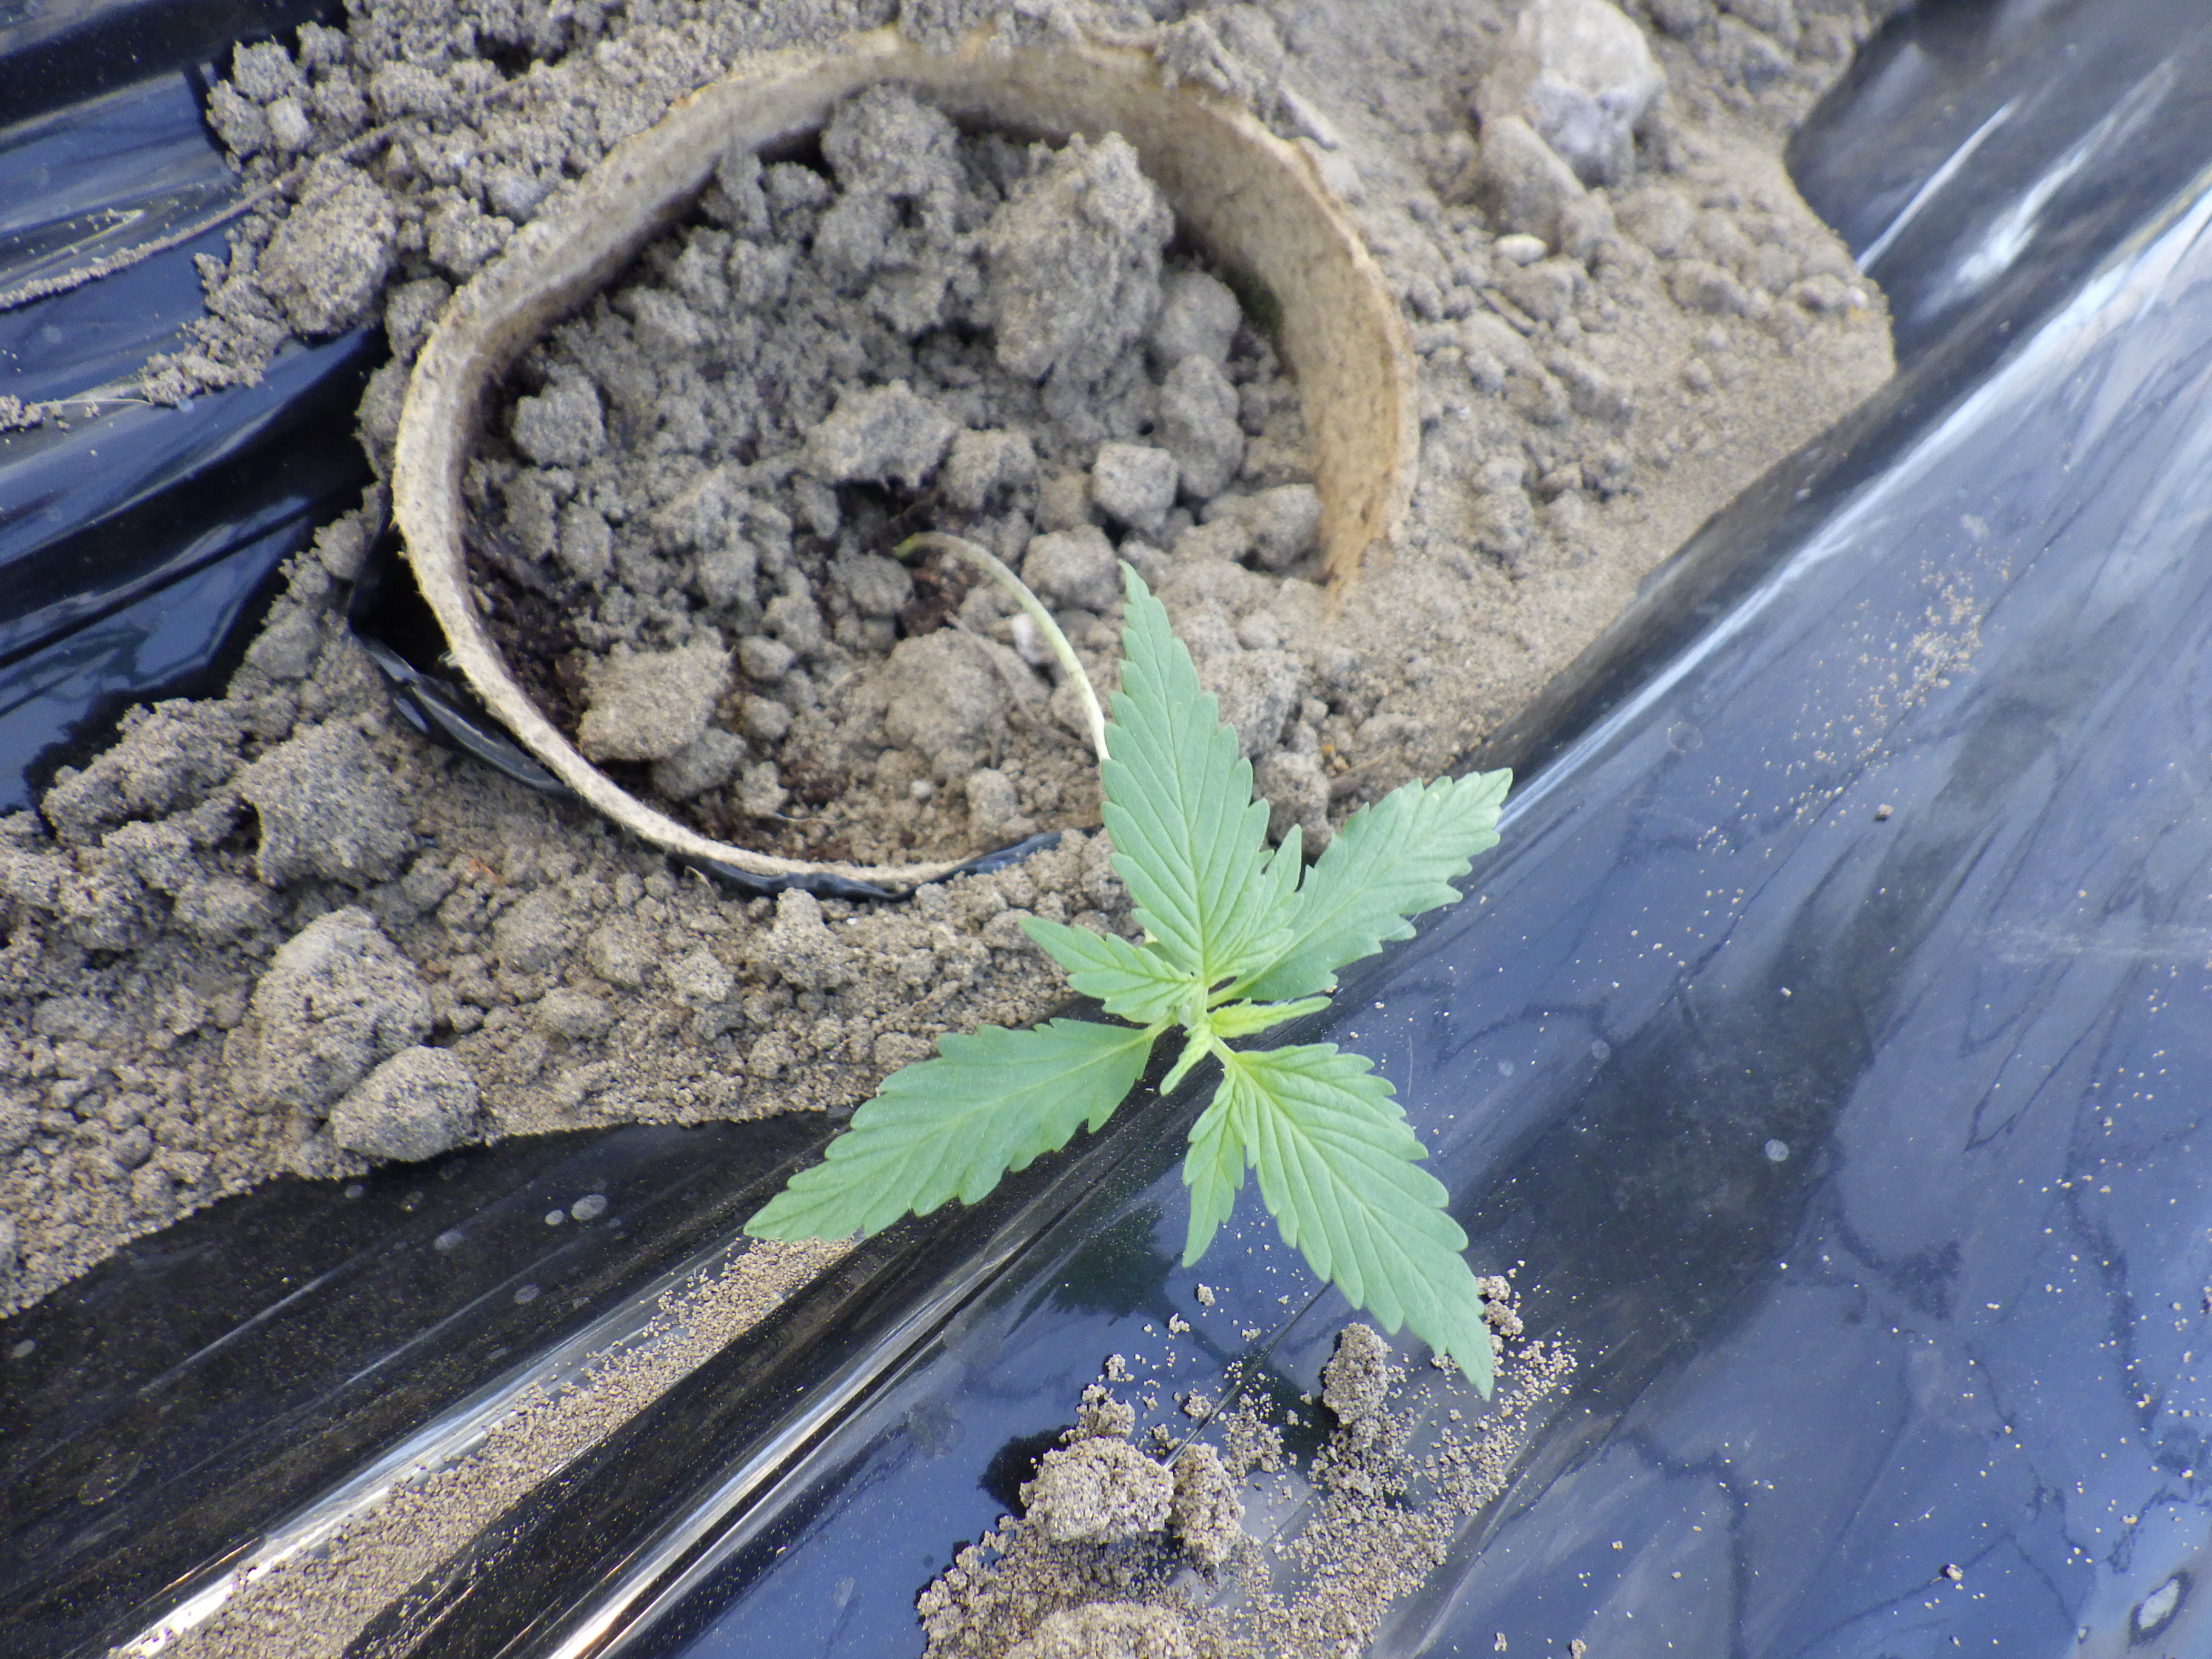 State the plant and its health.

hemp, healthy
